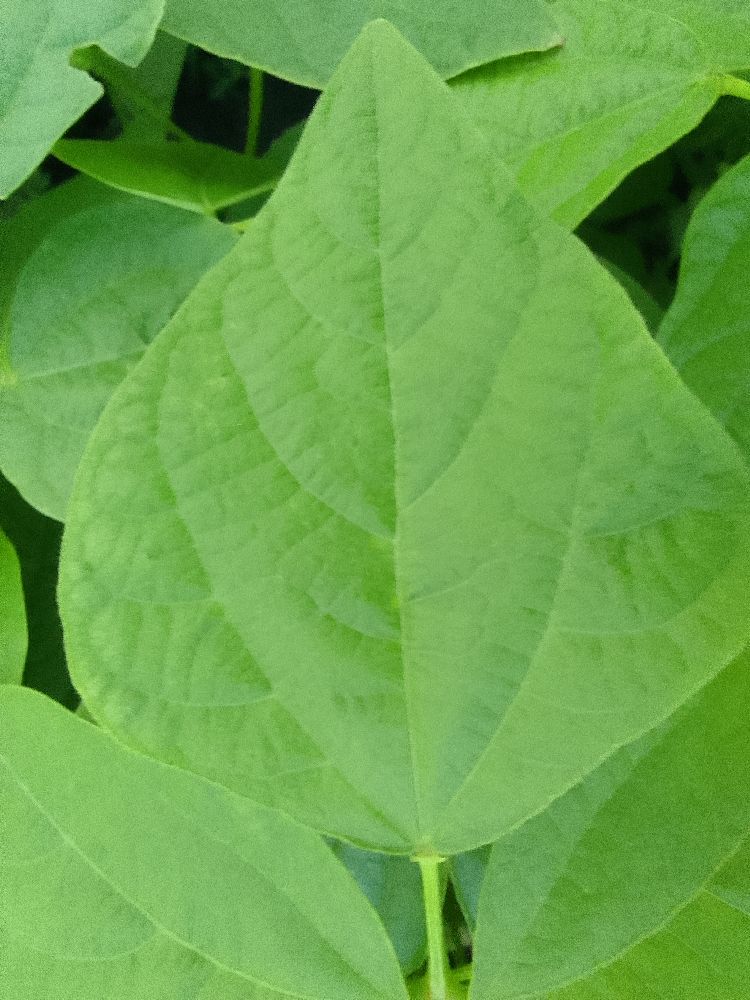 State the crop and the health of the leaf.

common bean, healthy
